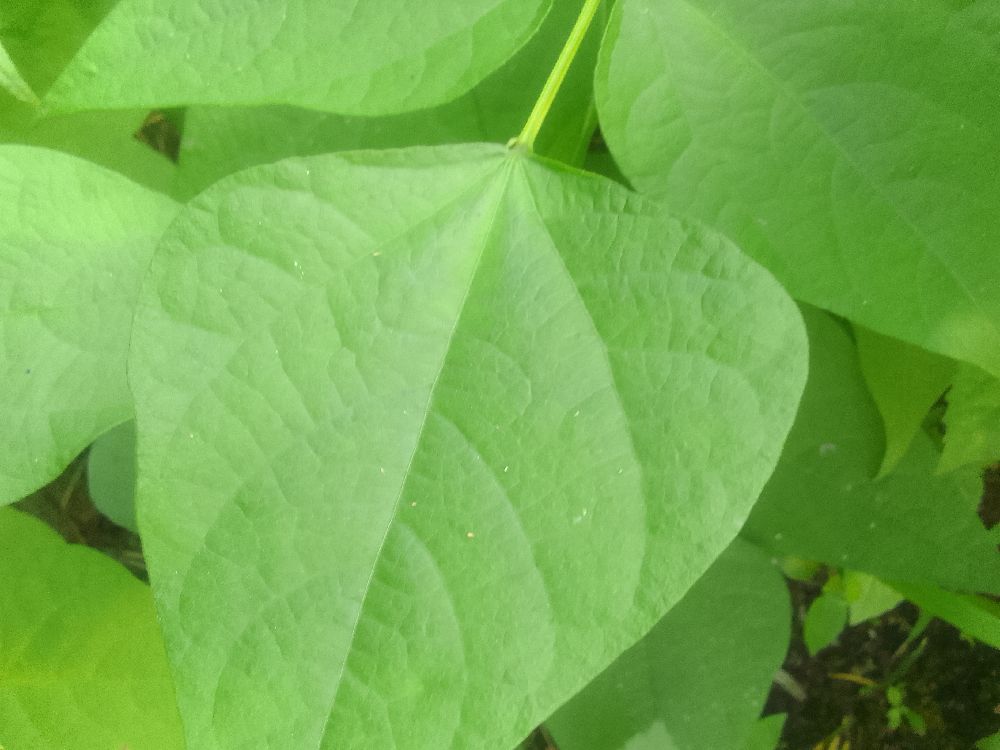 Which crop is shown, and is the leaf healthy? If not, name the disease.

common bean, healthy
